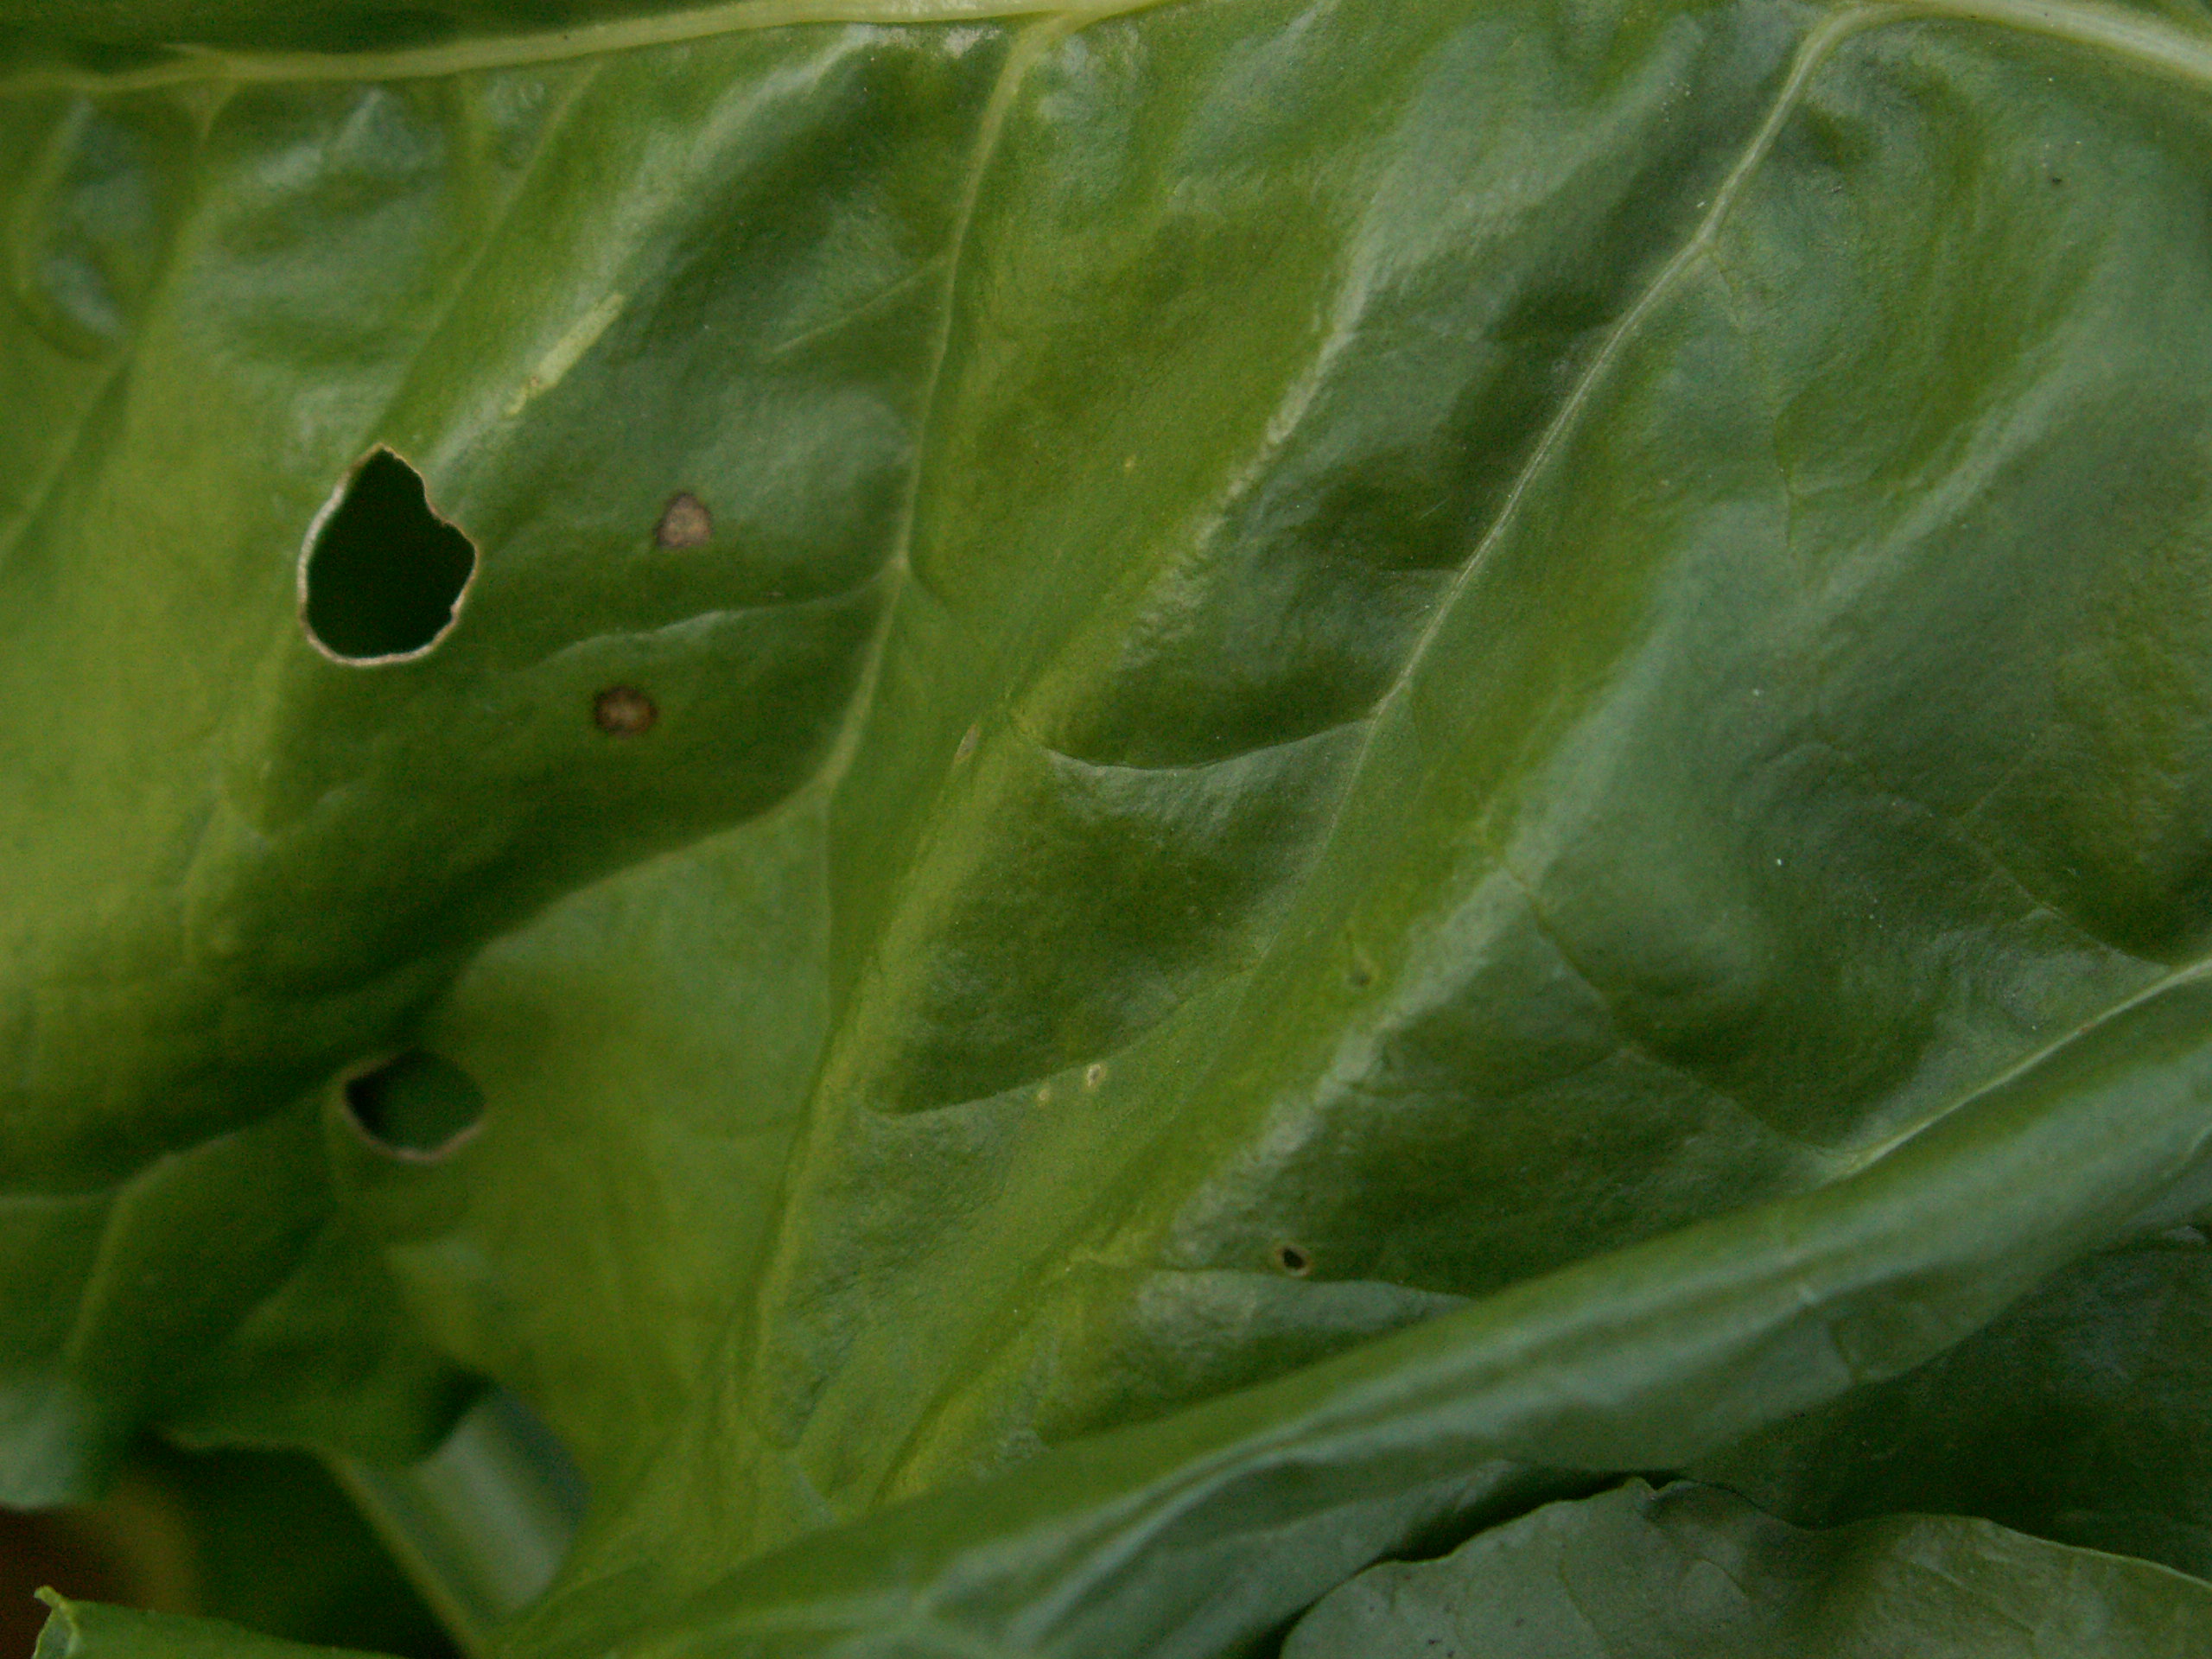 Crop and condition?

beet, cercospora
